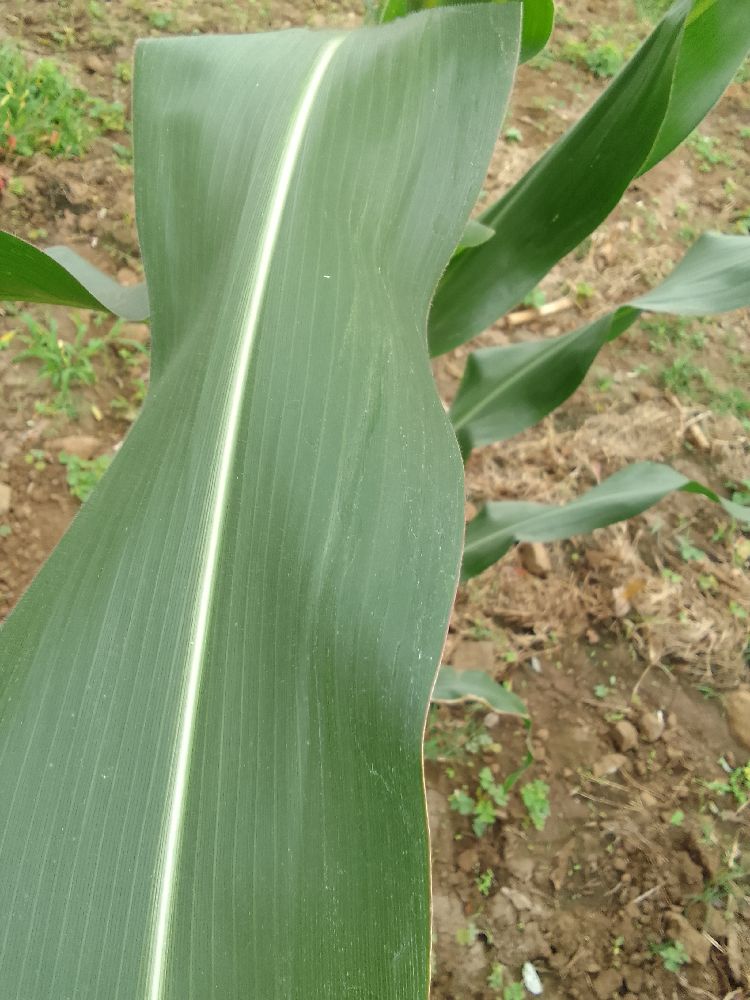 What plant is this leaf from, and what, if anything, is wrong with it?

maize, healthy
